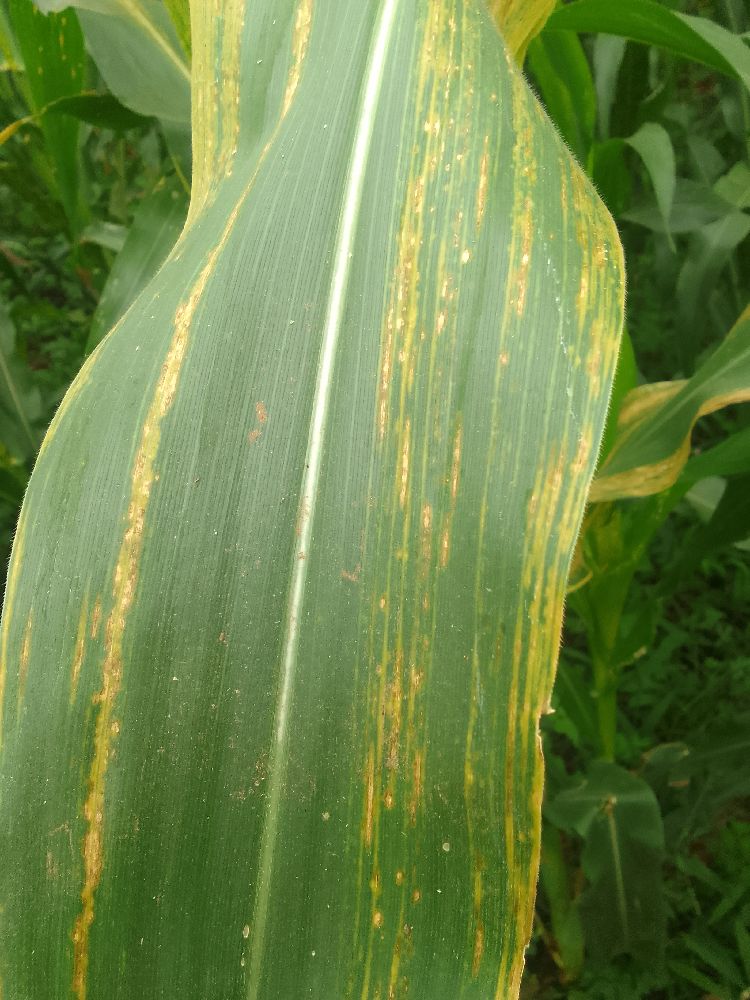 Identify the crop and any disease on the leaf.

maize, maize lethal necrosis
